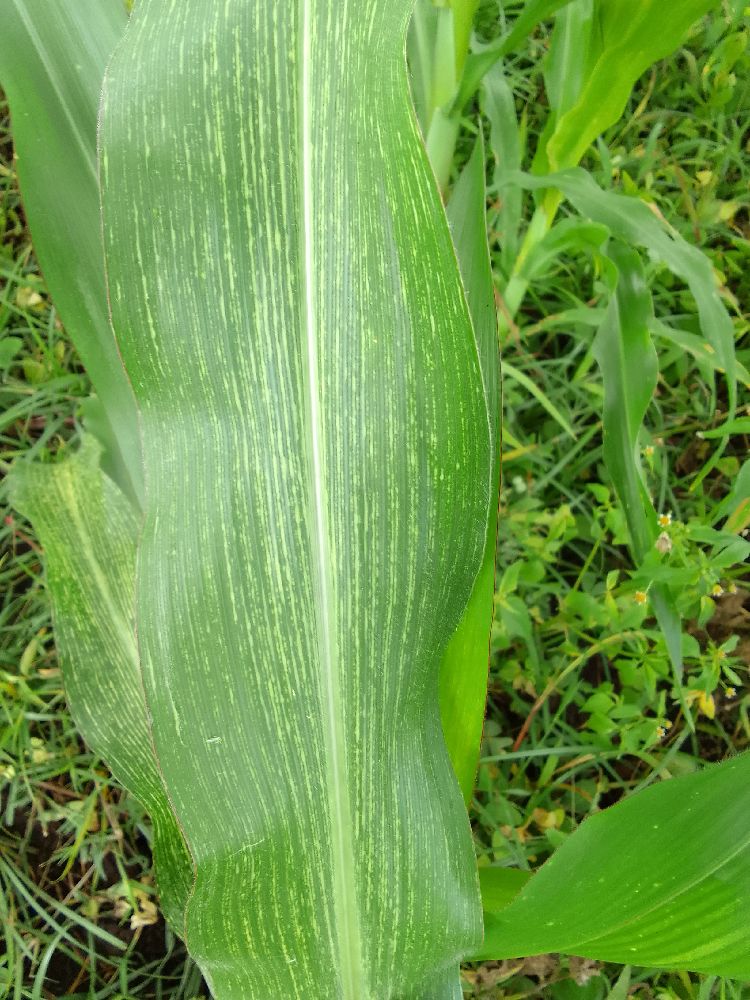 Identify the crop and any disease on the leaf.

maize, maize streak virus
